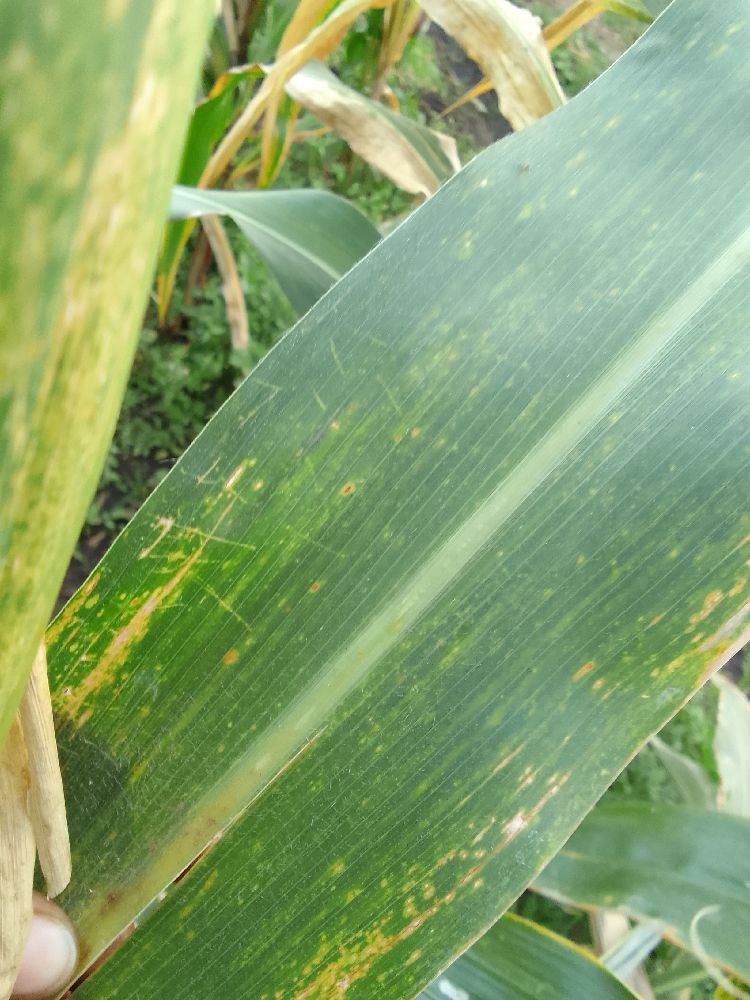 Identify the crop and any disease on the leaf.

maize, maize lethal necrosis
